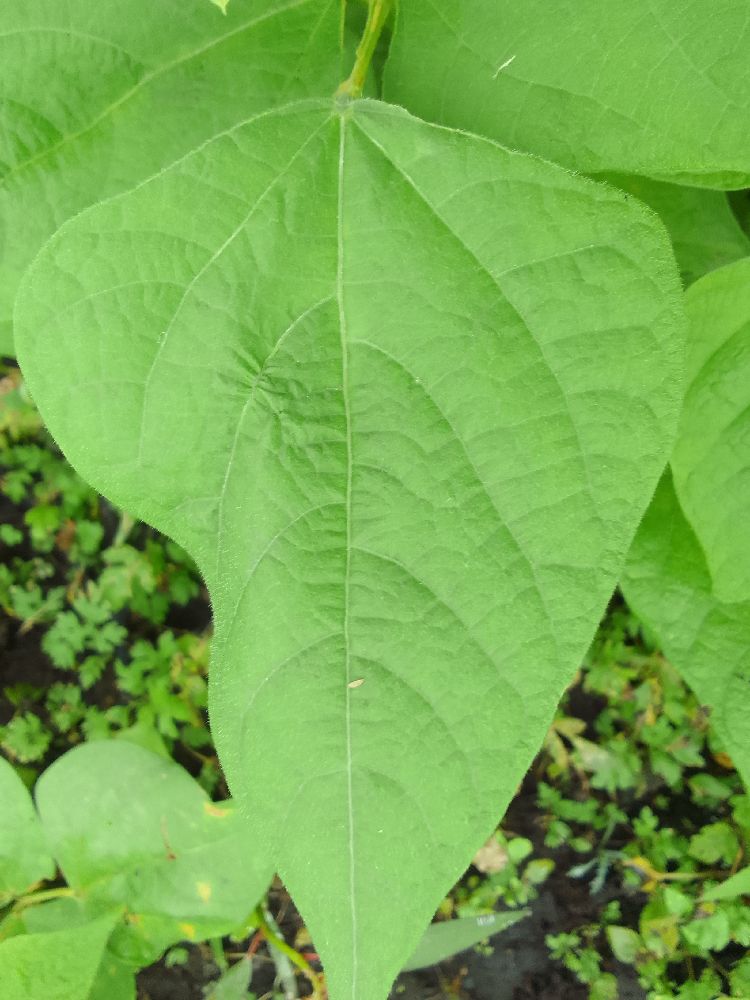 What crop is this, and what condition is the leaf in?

common bean, healthy
